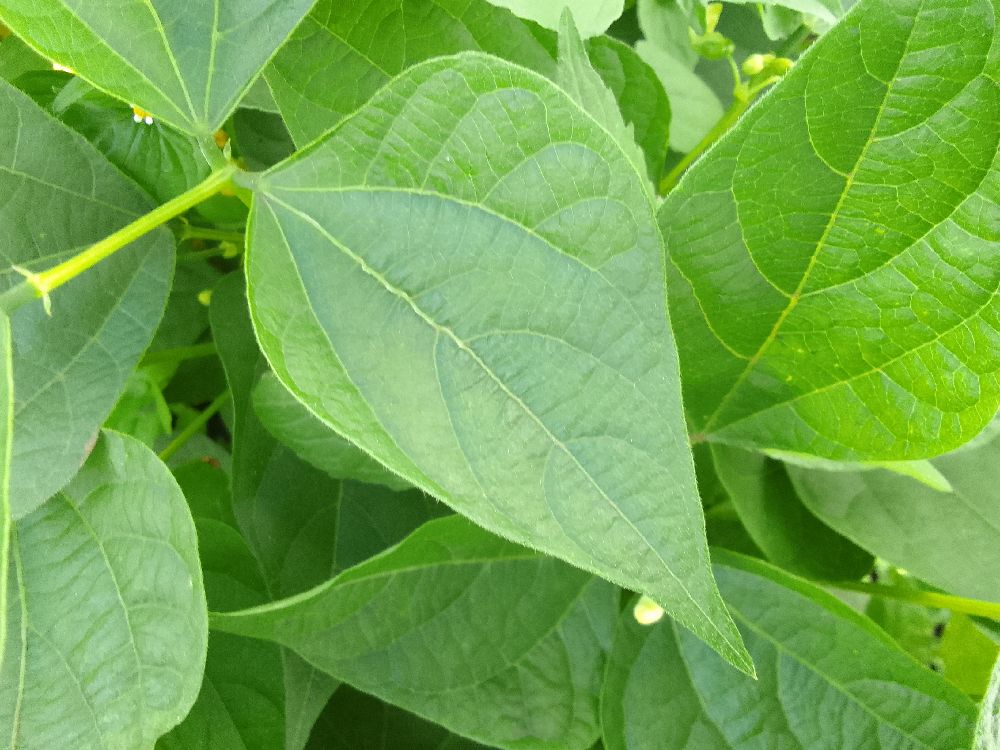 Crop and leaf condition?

common bean, healthy
